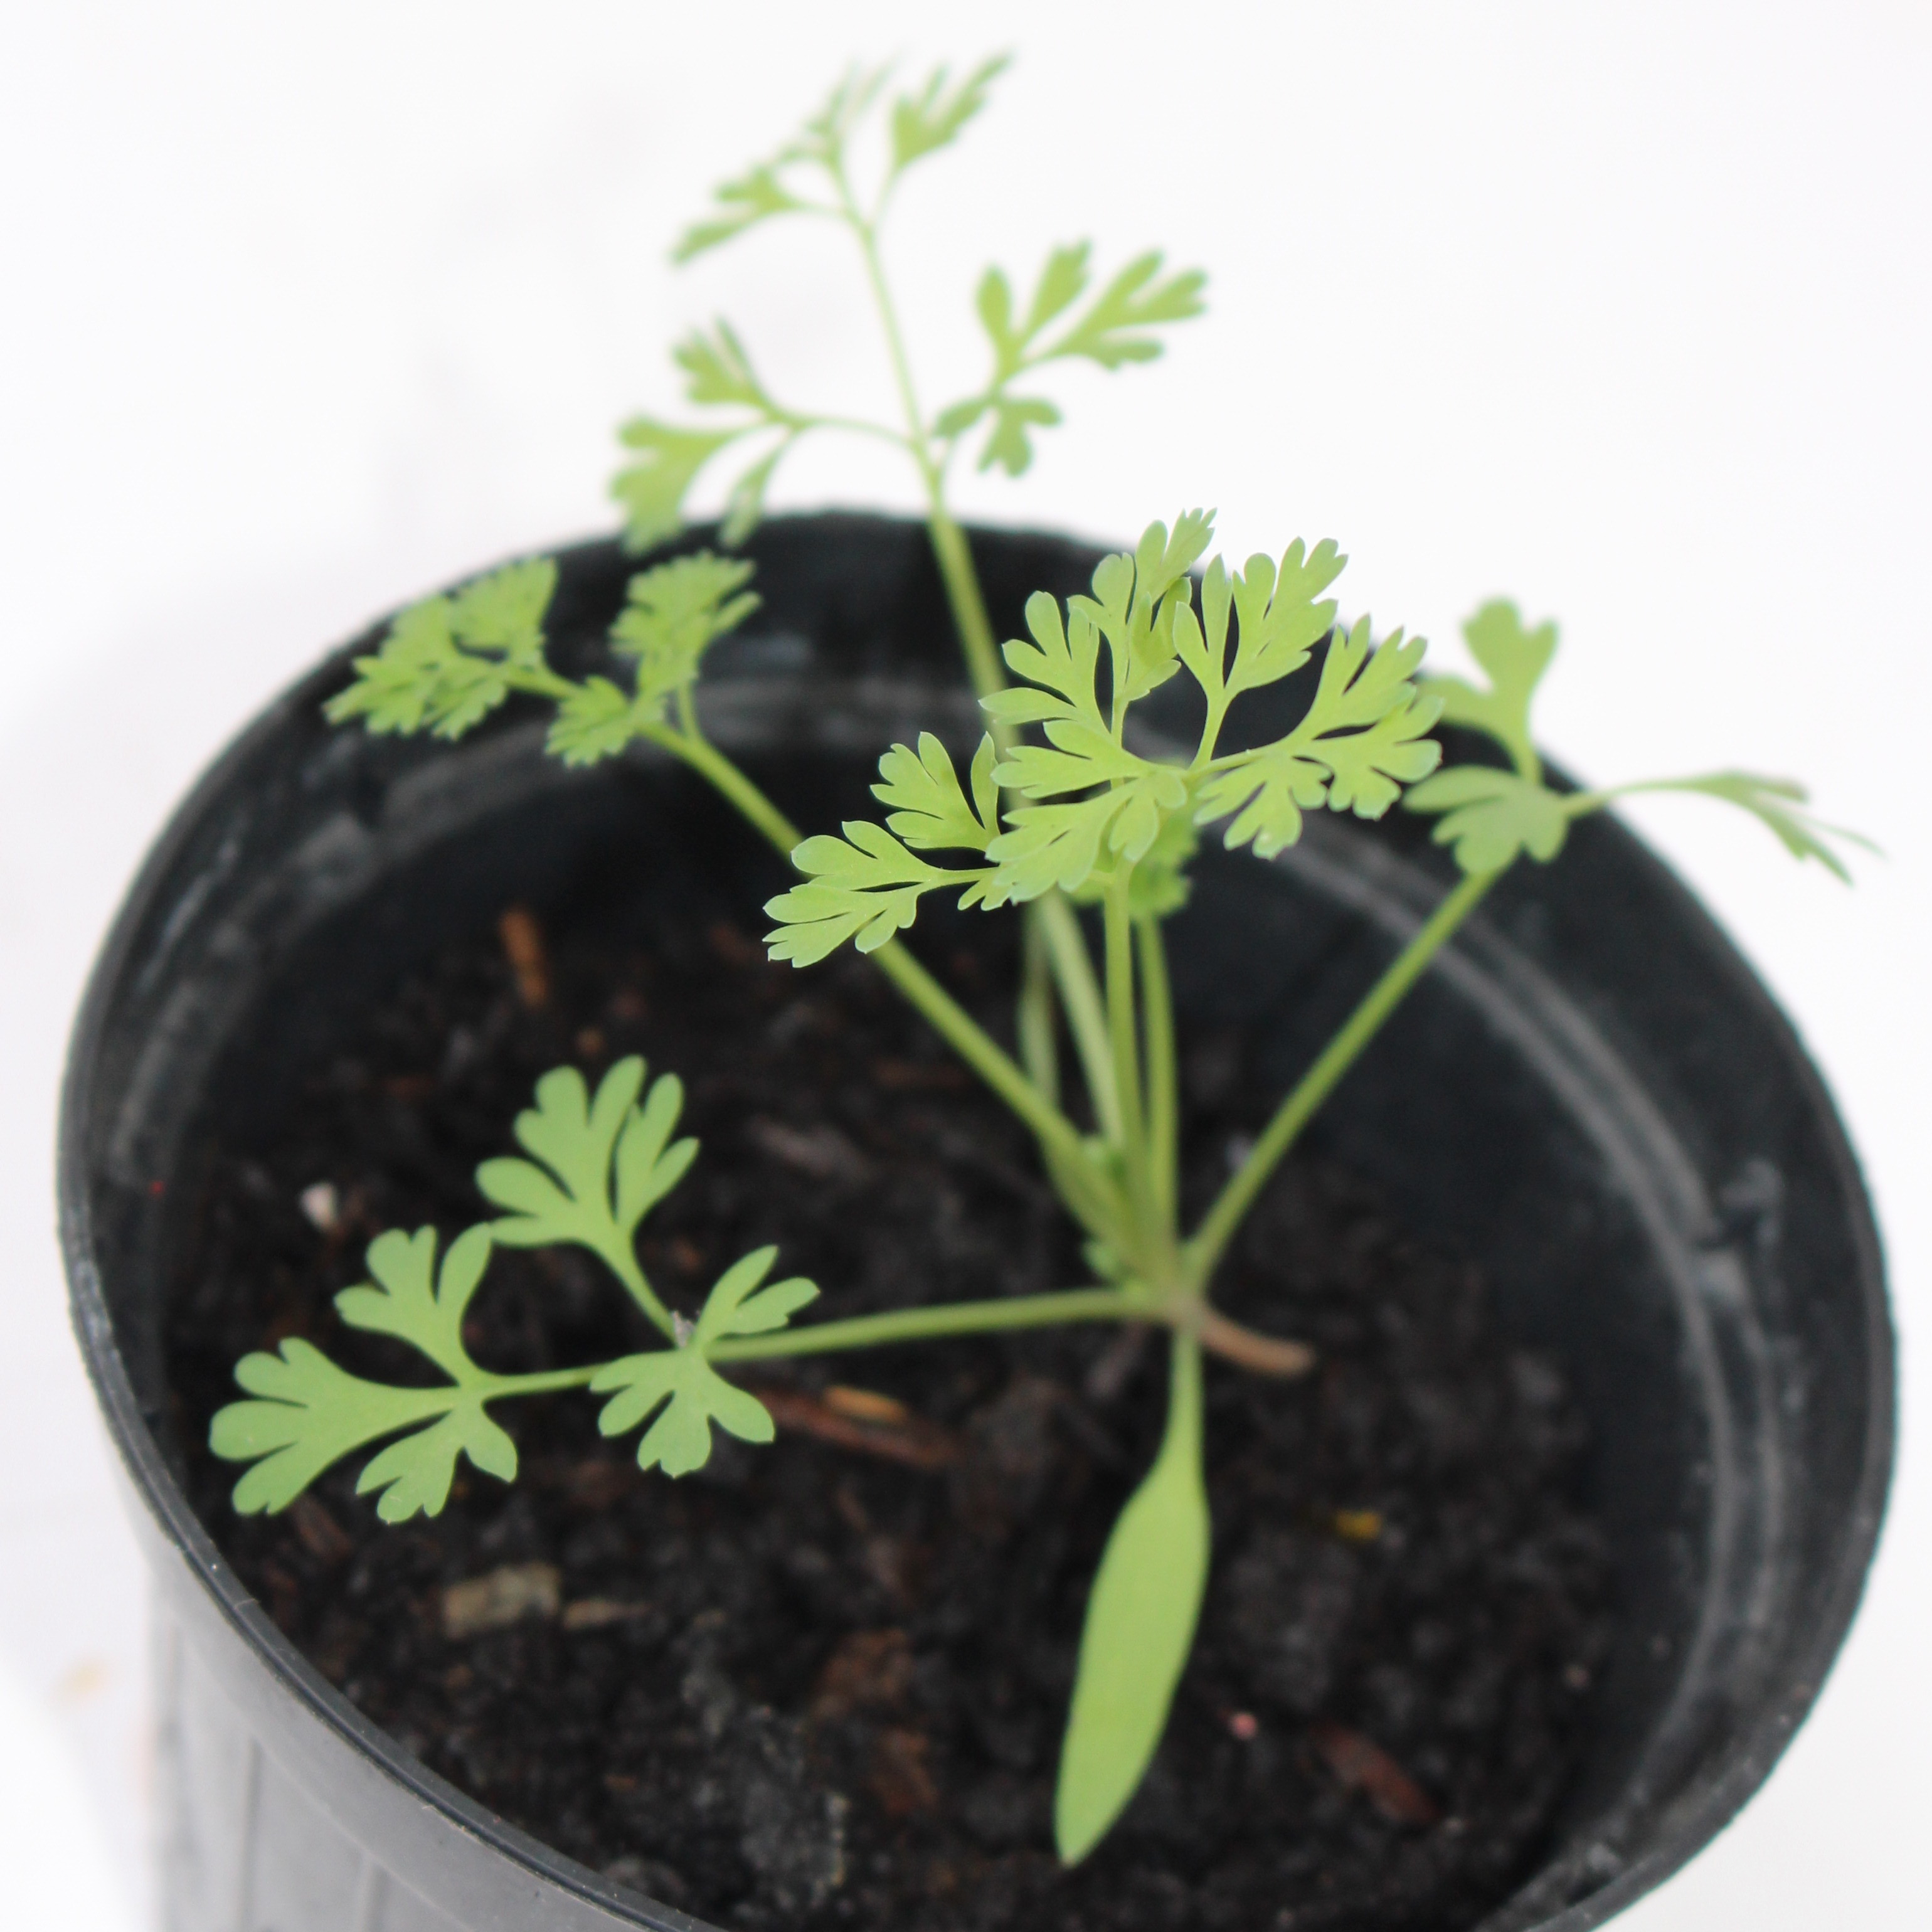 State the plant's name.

Fumaria officinalis
